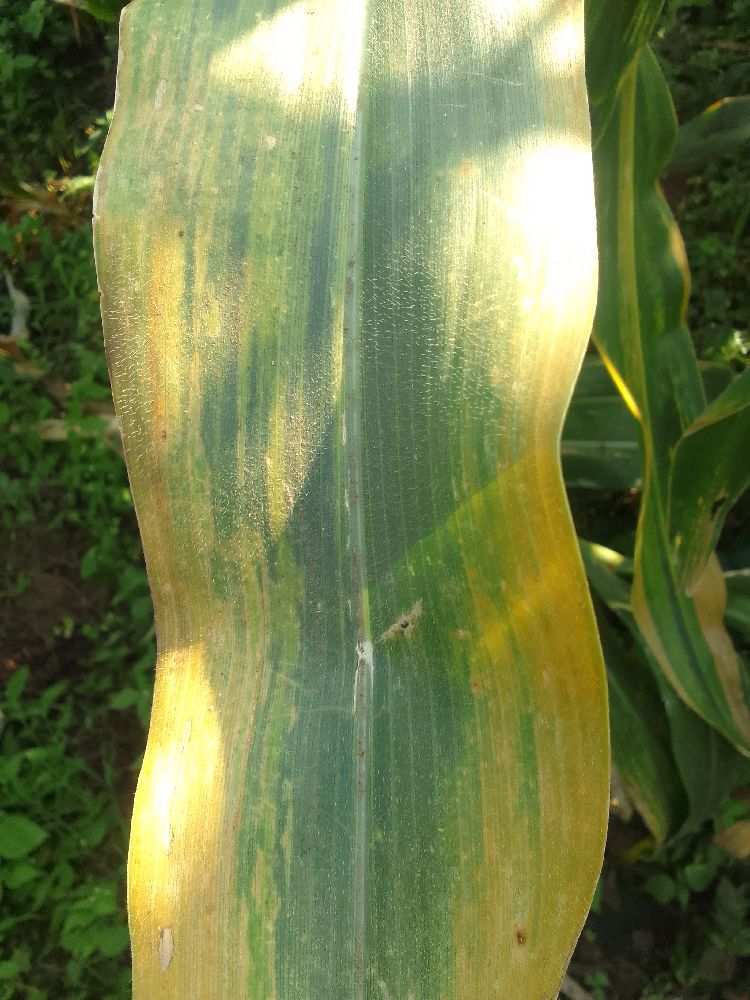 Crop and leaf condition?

maize, maize lethal necrosis
